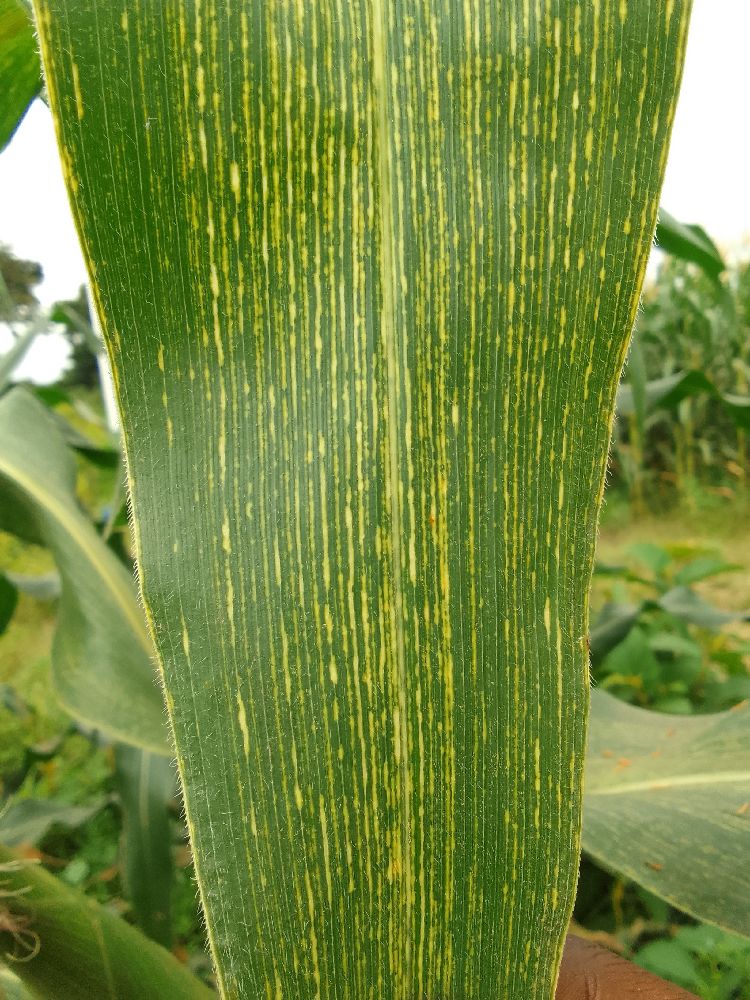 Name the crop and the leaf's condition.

maize, maize streak virus
